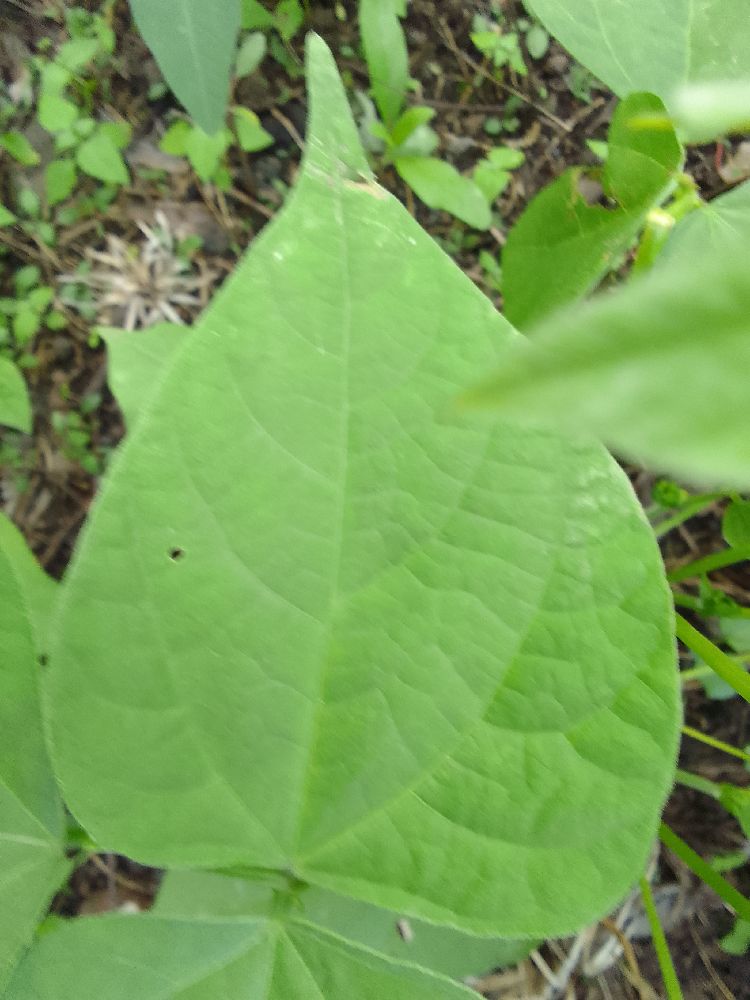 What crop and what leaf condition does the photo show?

common bean, healthy
